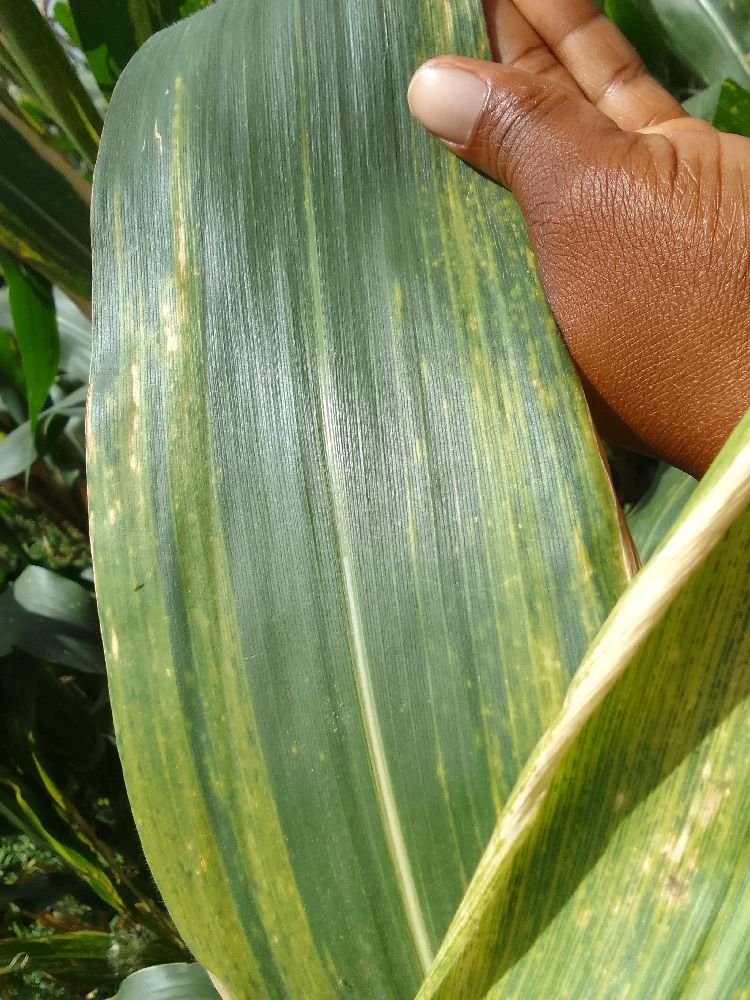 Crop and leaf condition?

maize, maize lethal necrosis
